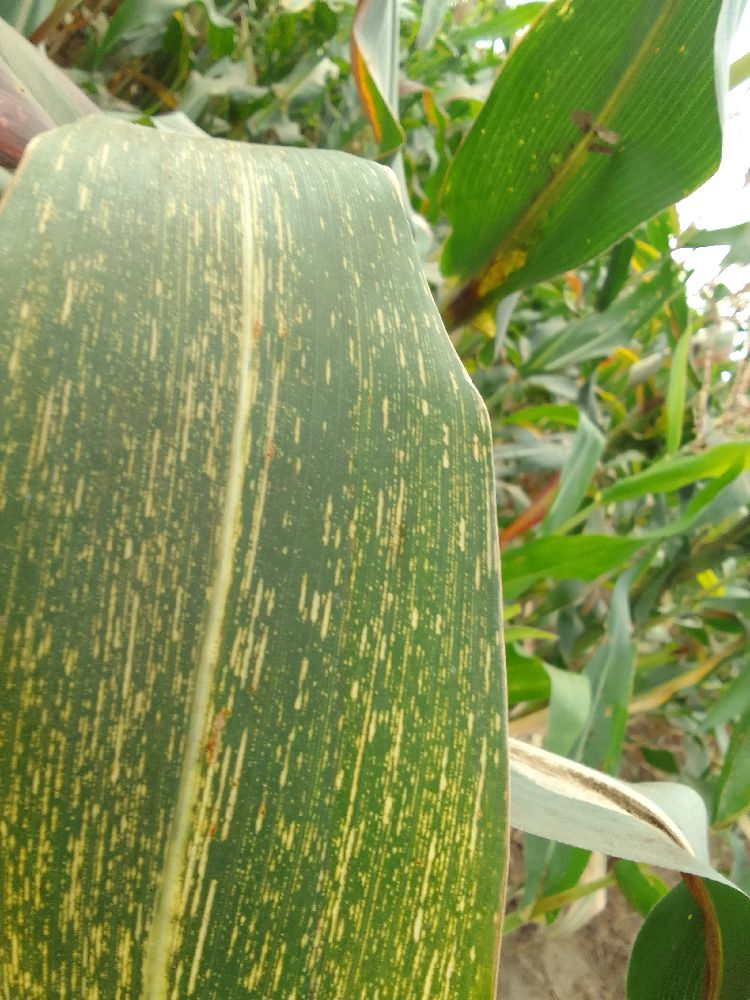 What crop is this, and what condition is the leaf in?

maize, maize streak virus
